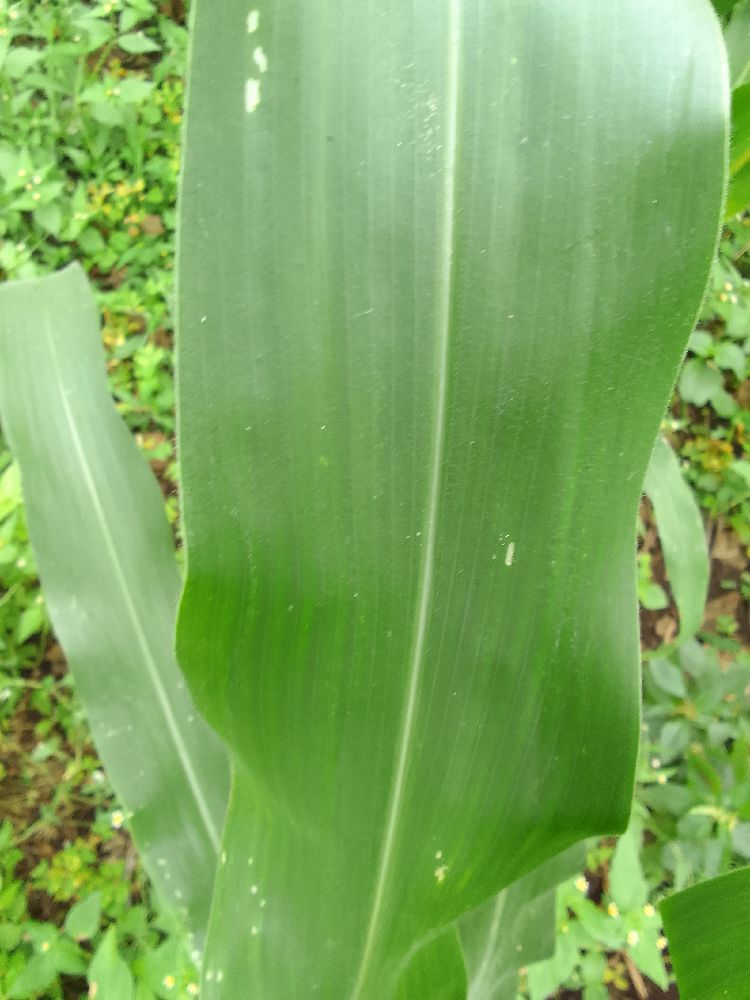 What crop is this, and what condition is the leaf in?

maize, healthy
